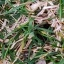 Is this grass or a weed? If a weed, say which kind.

grass
